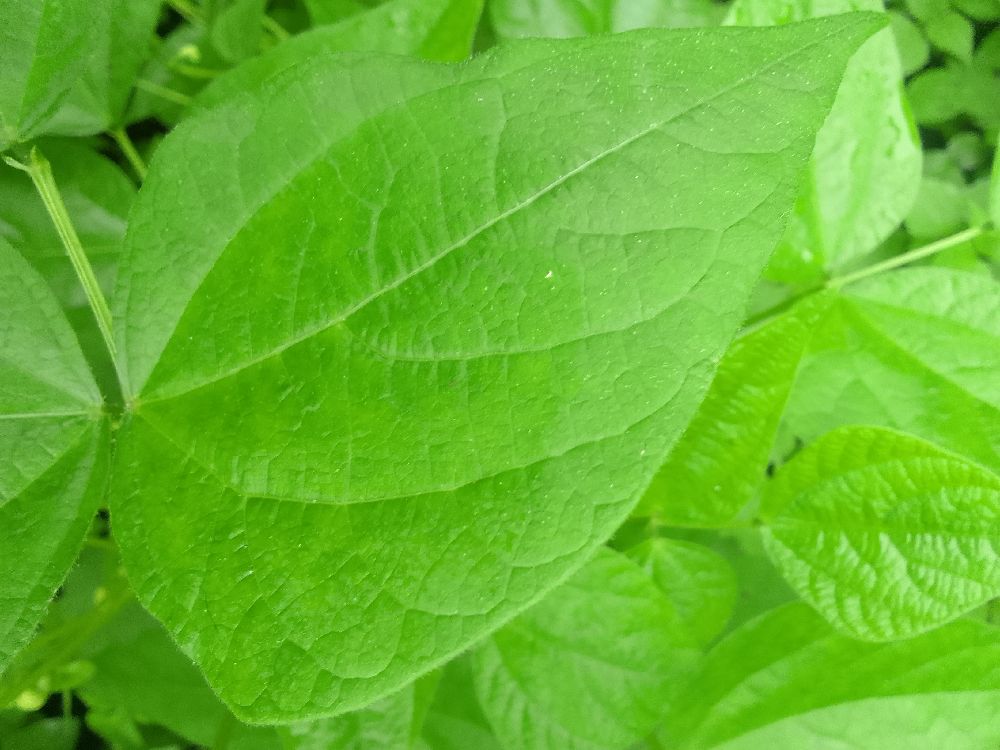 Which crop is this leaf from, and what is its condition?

common bean, healthy
